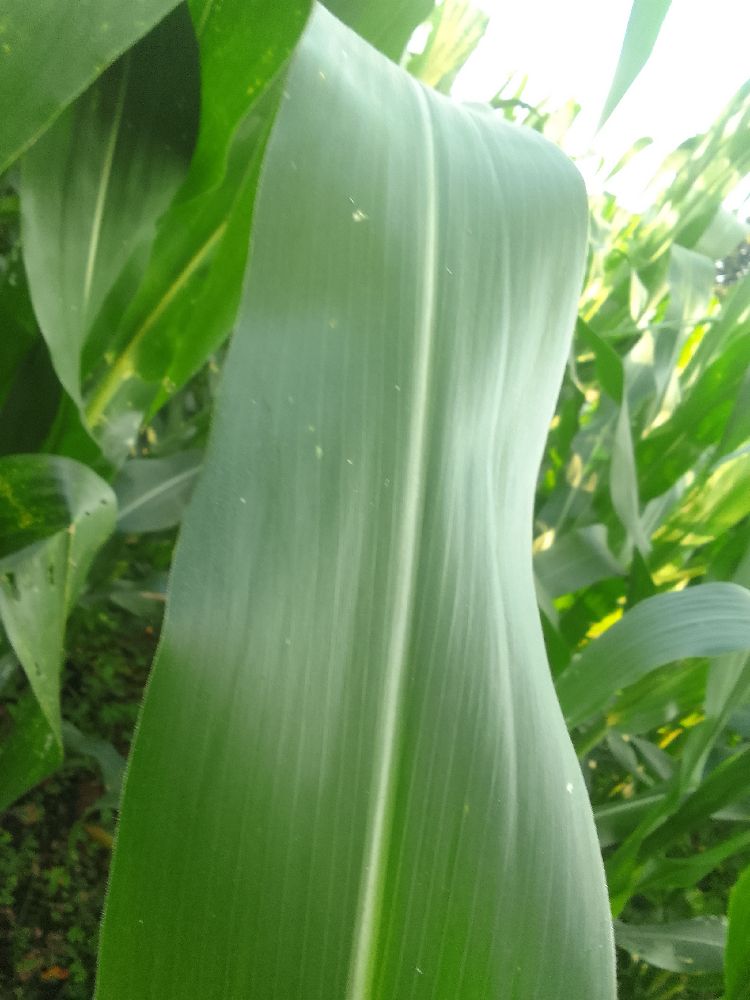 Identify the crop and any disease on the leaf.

maize, healthy
